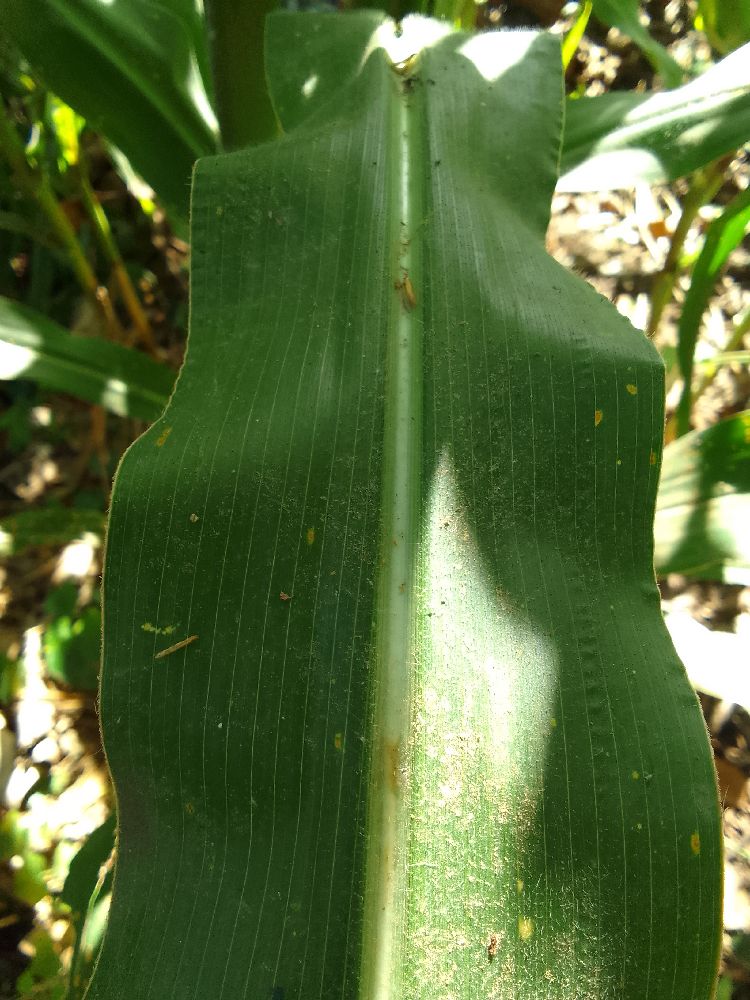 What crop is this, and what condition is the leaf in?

maize, healthy
